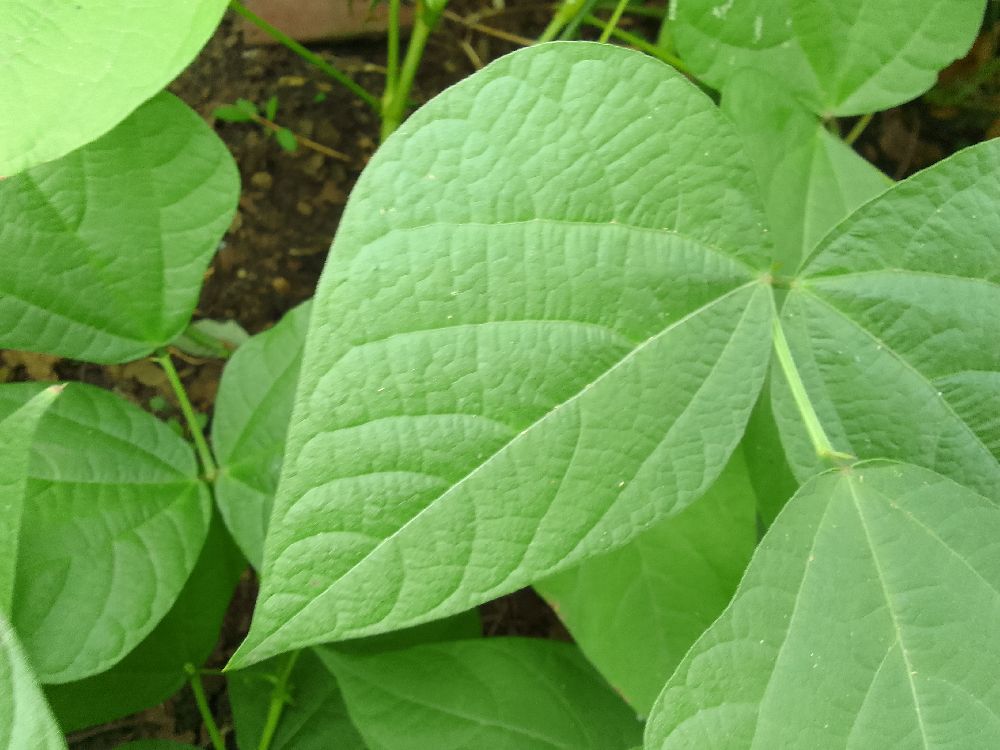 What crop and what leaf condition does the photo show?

common bean, healthy
